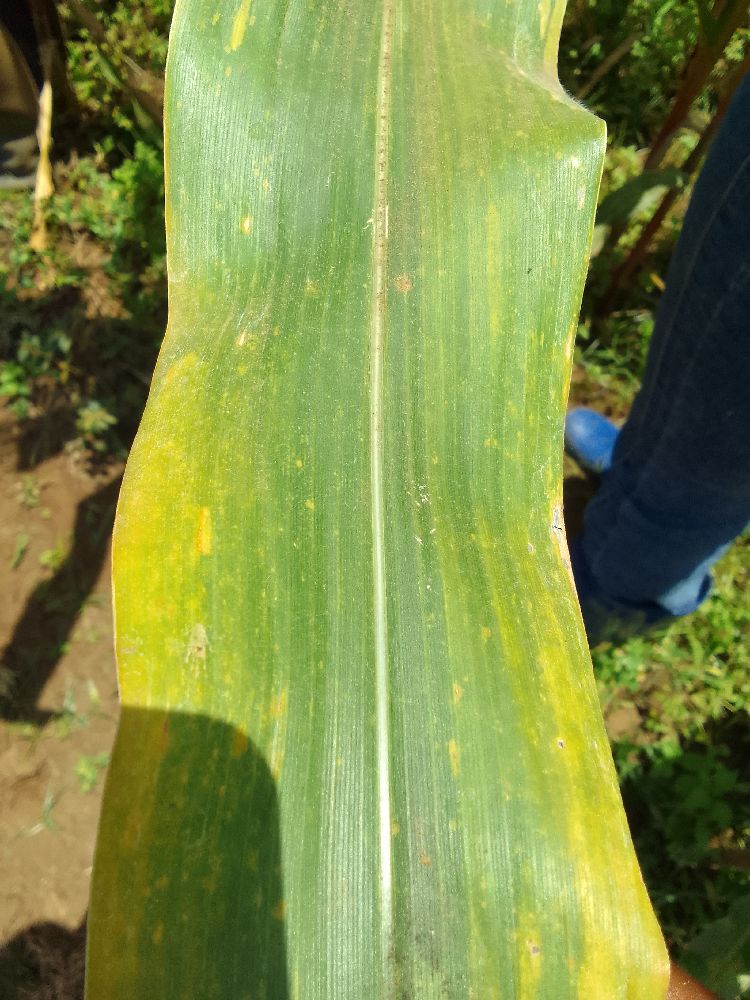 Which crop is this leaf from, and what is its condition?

maize, maize lethal necrosis
